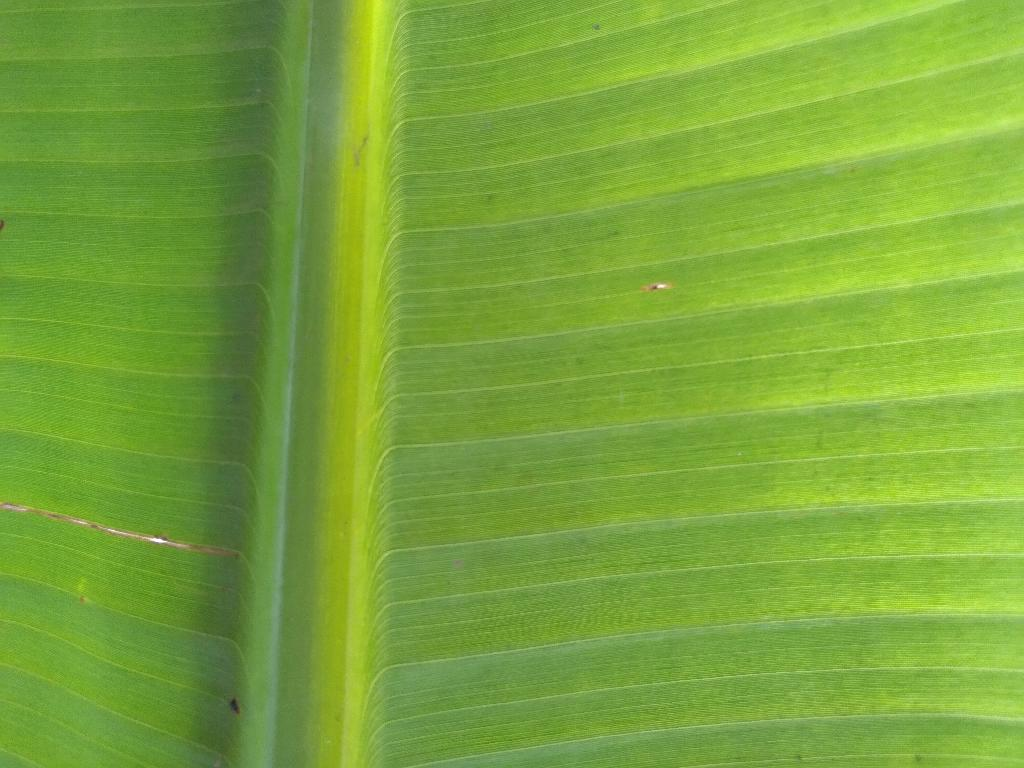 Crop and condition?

banana, healthy
